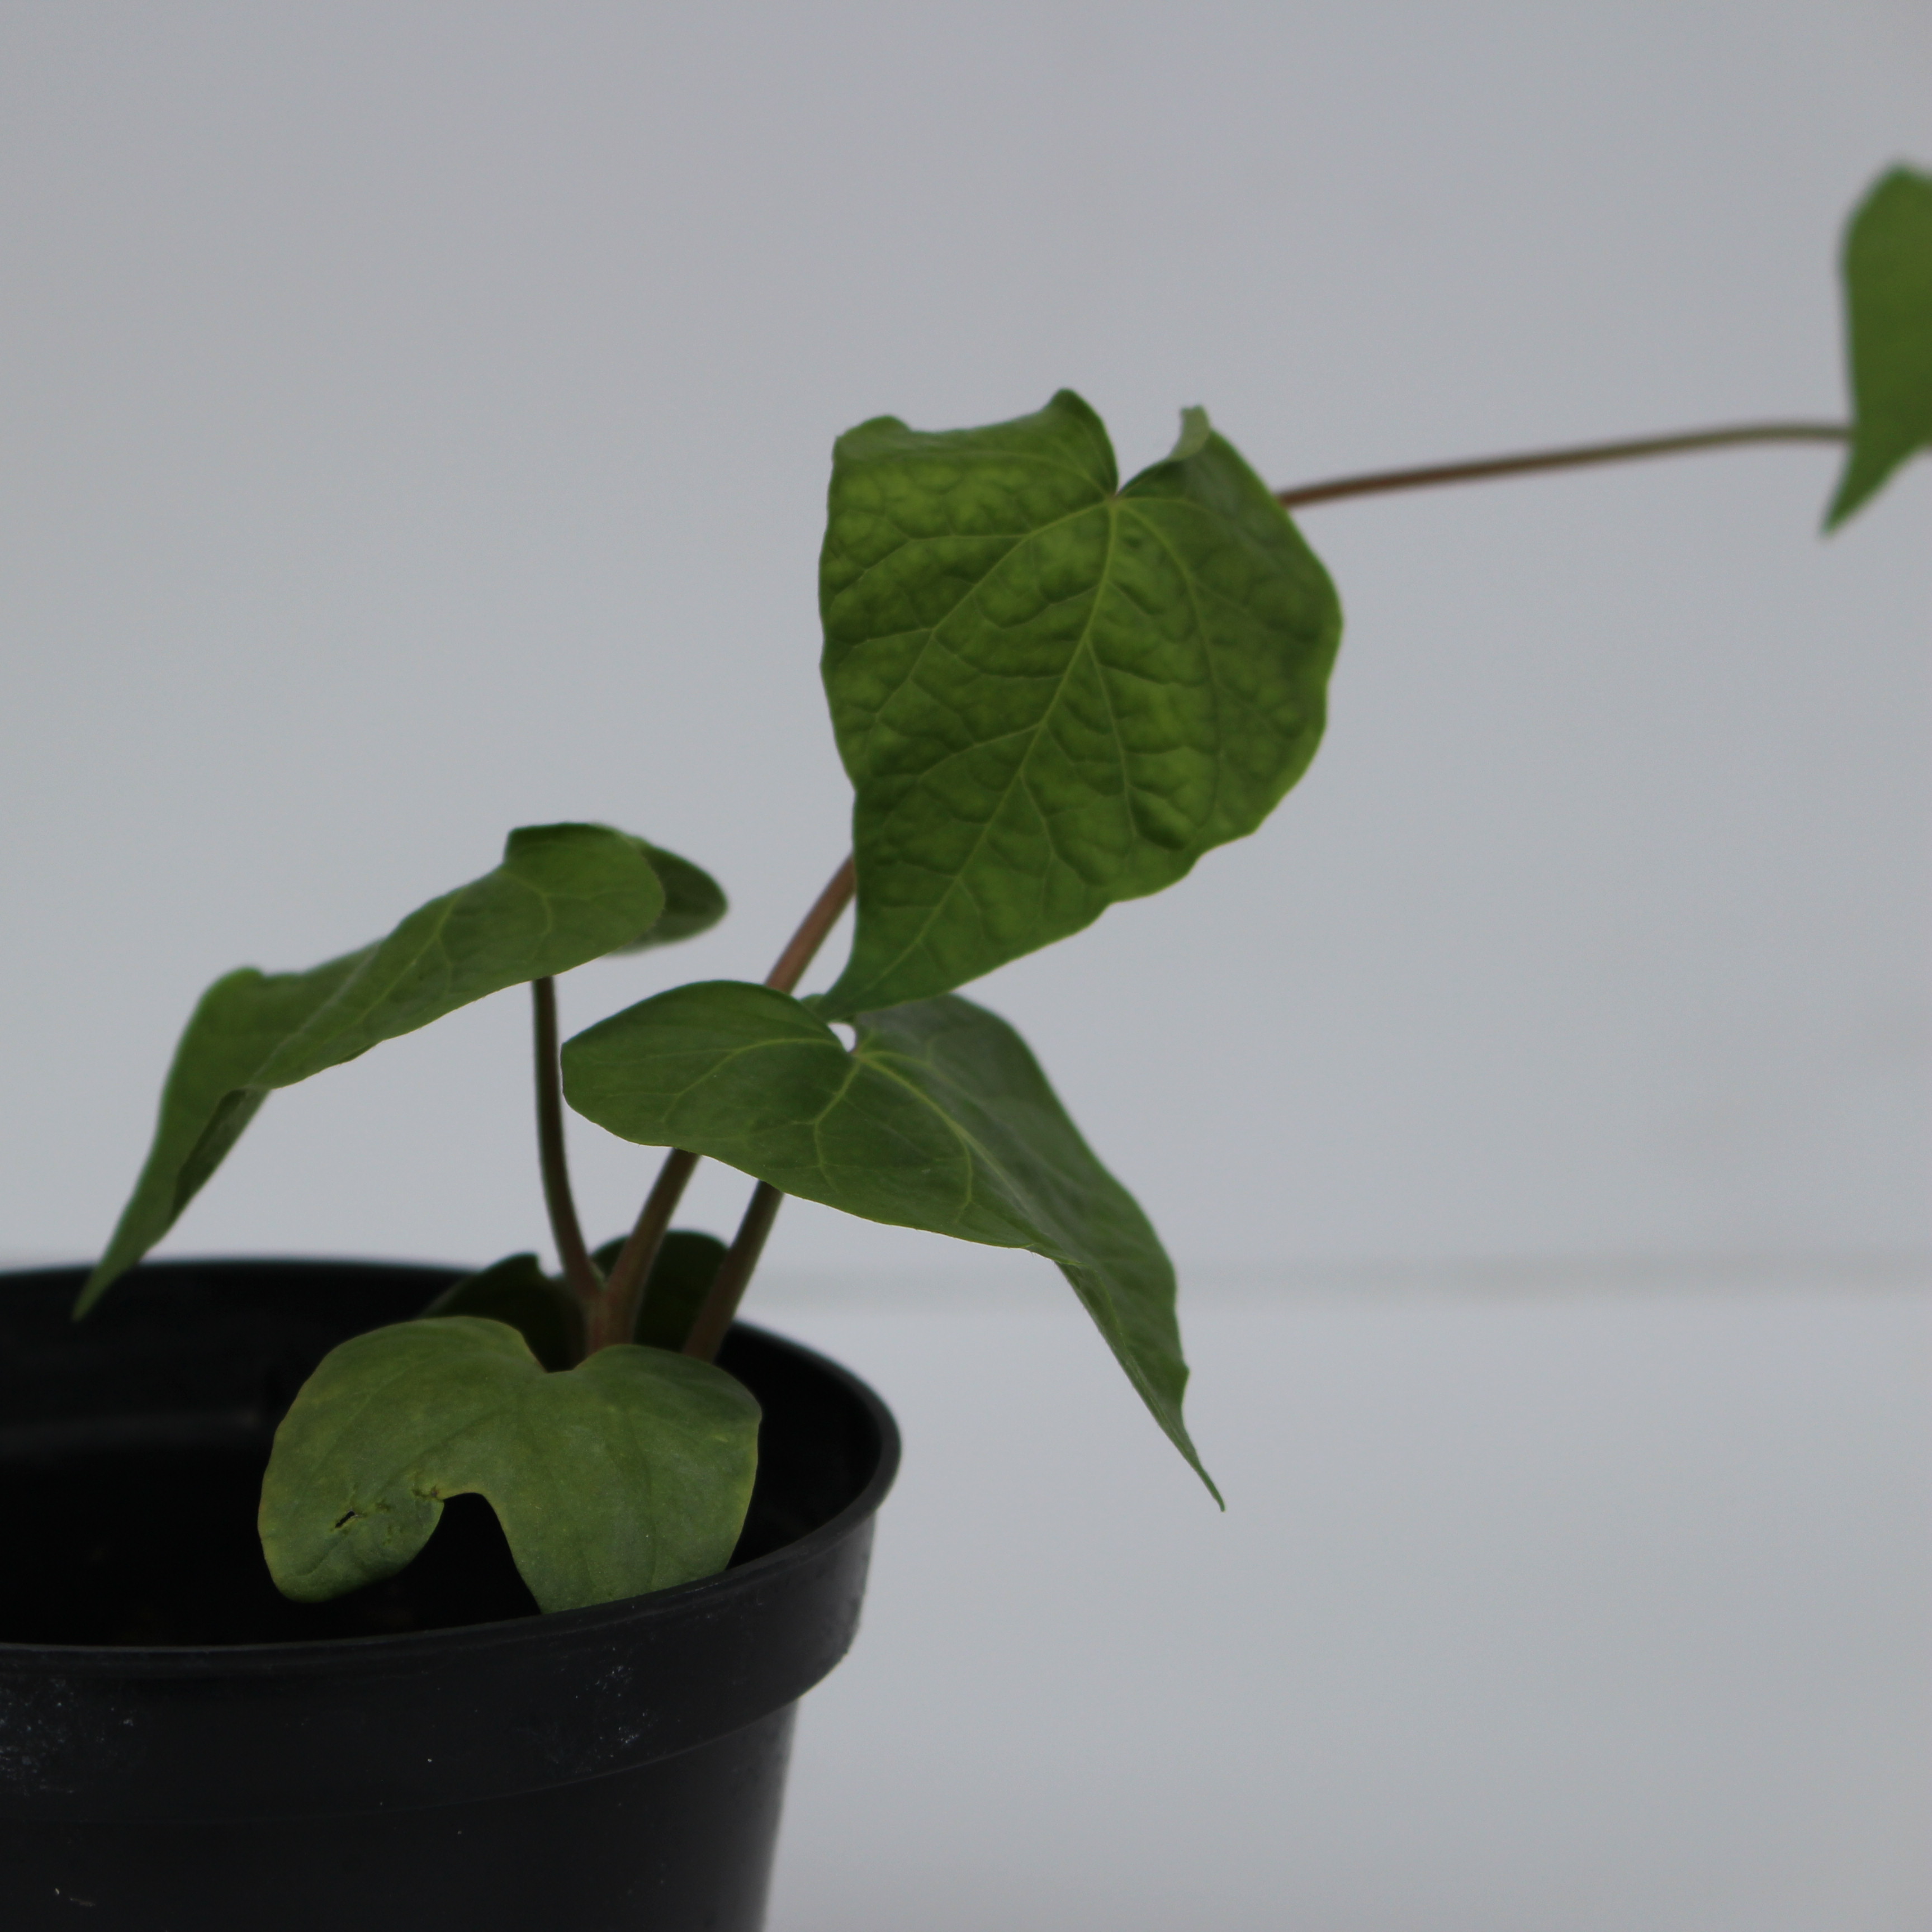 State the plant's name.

Convolvulus arvensis
